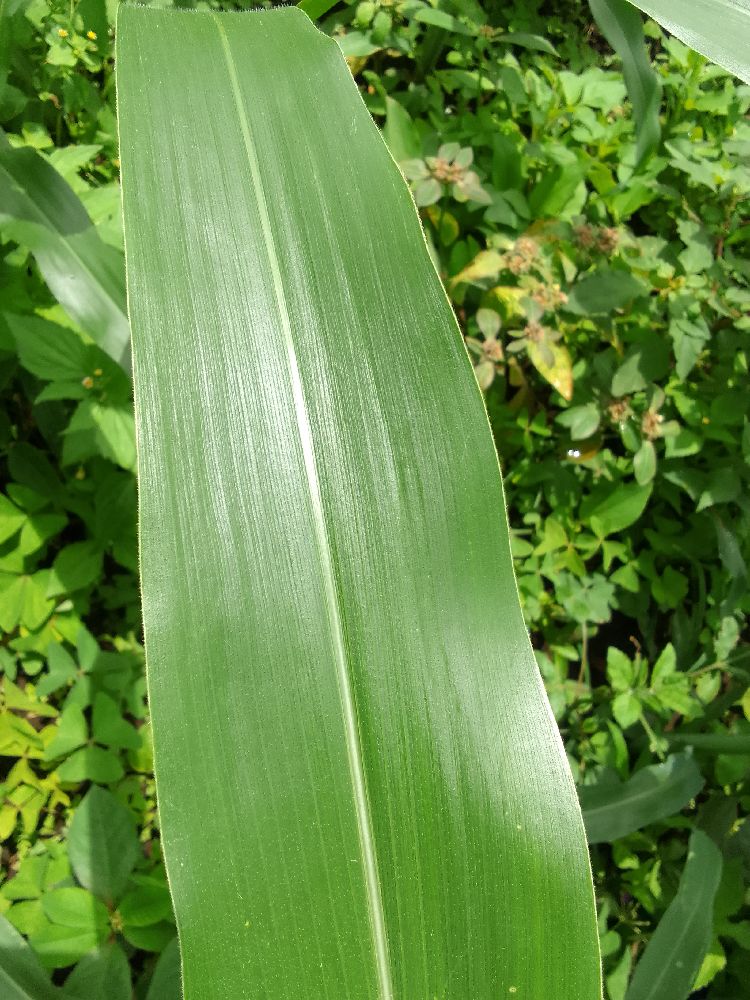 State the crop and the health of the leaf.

maize, healthy
